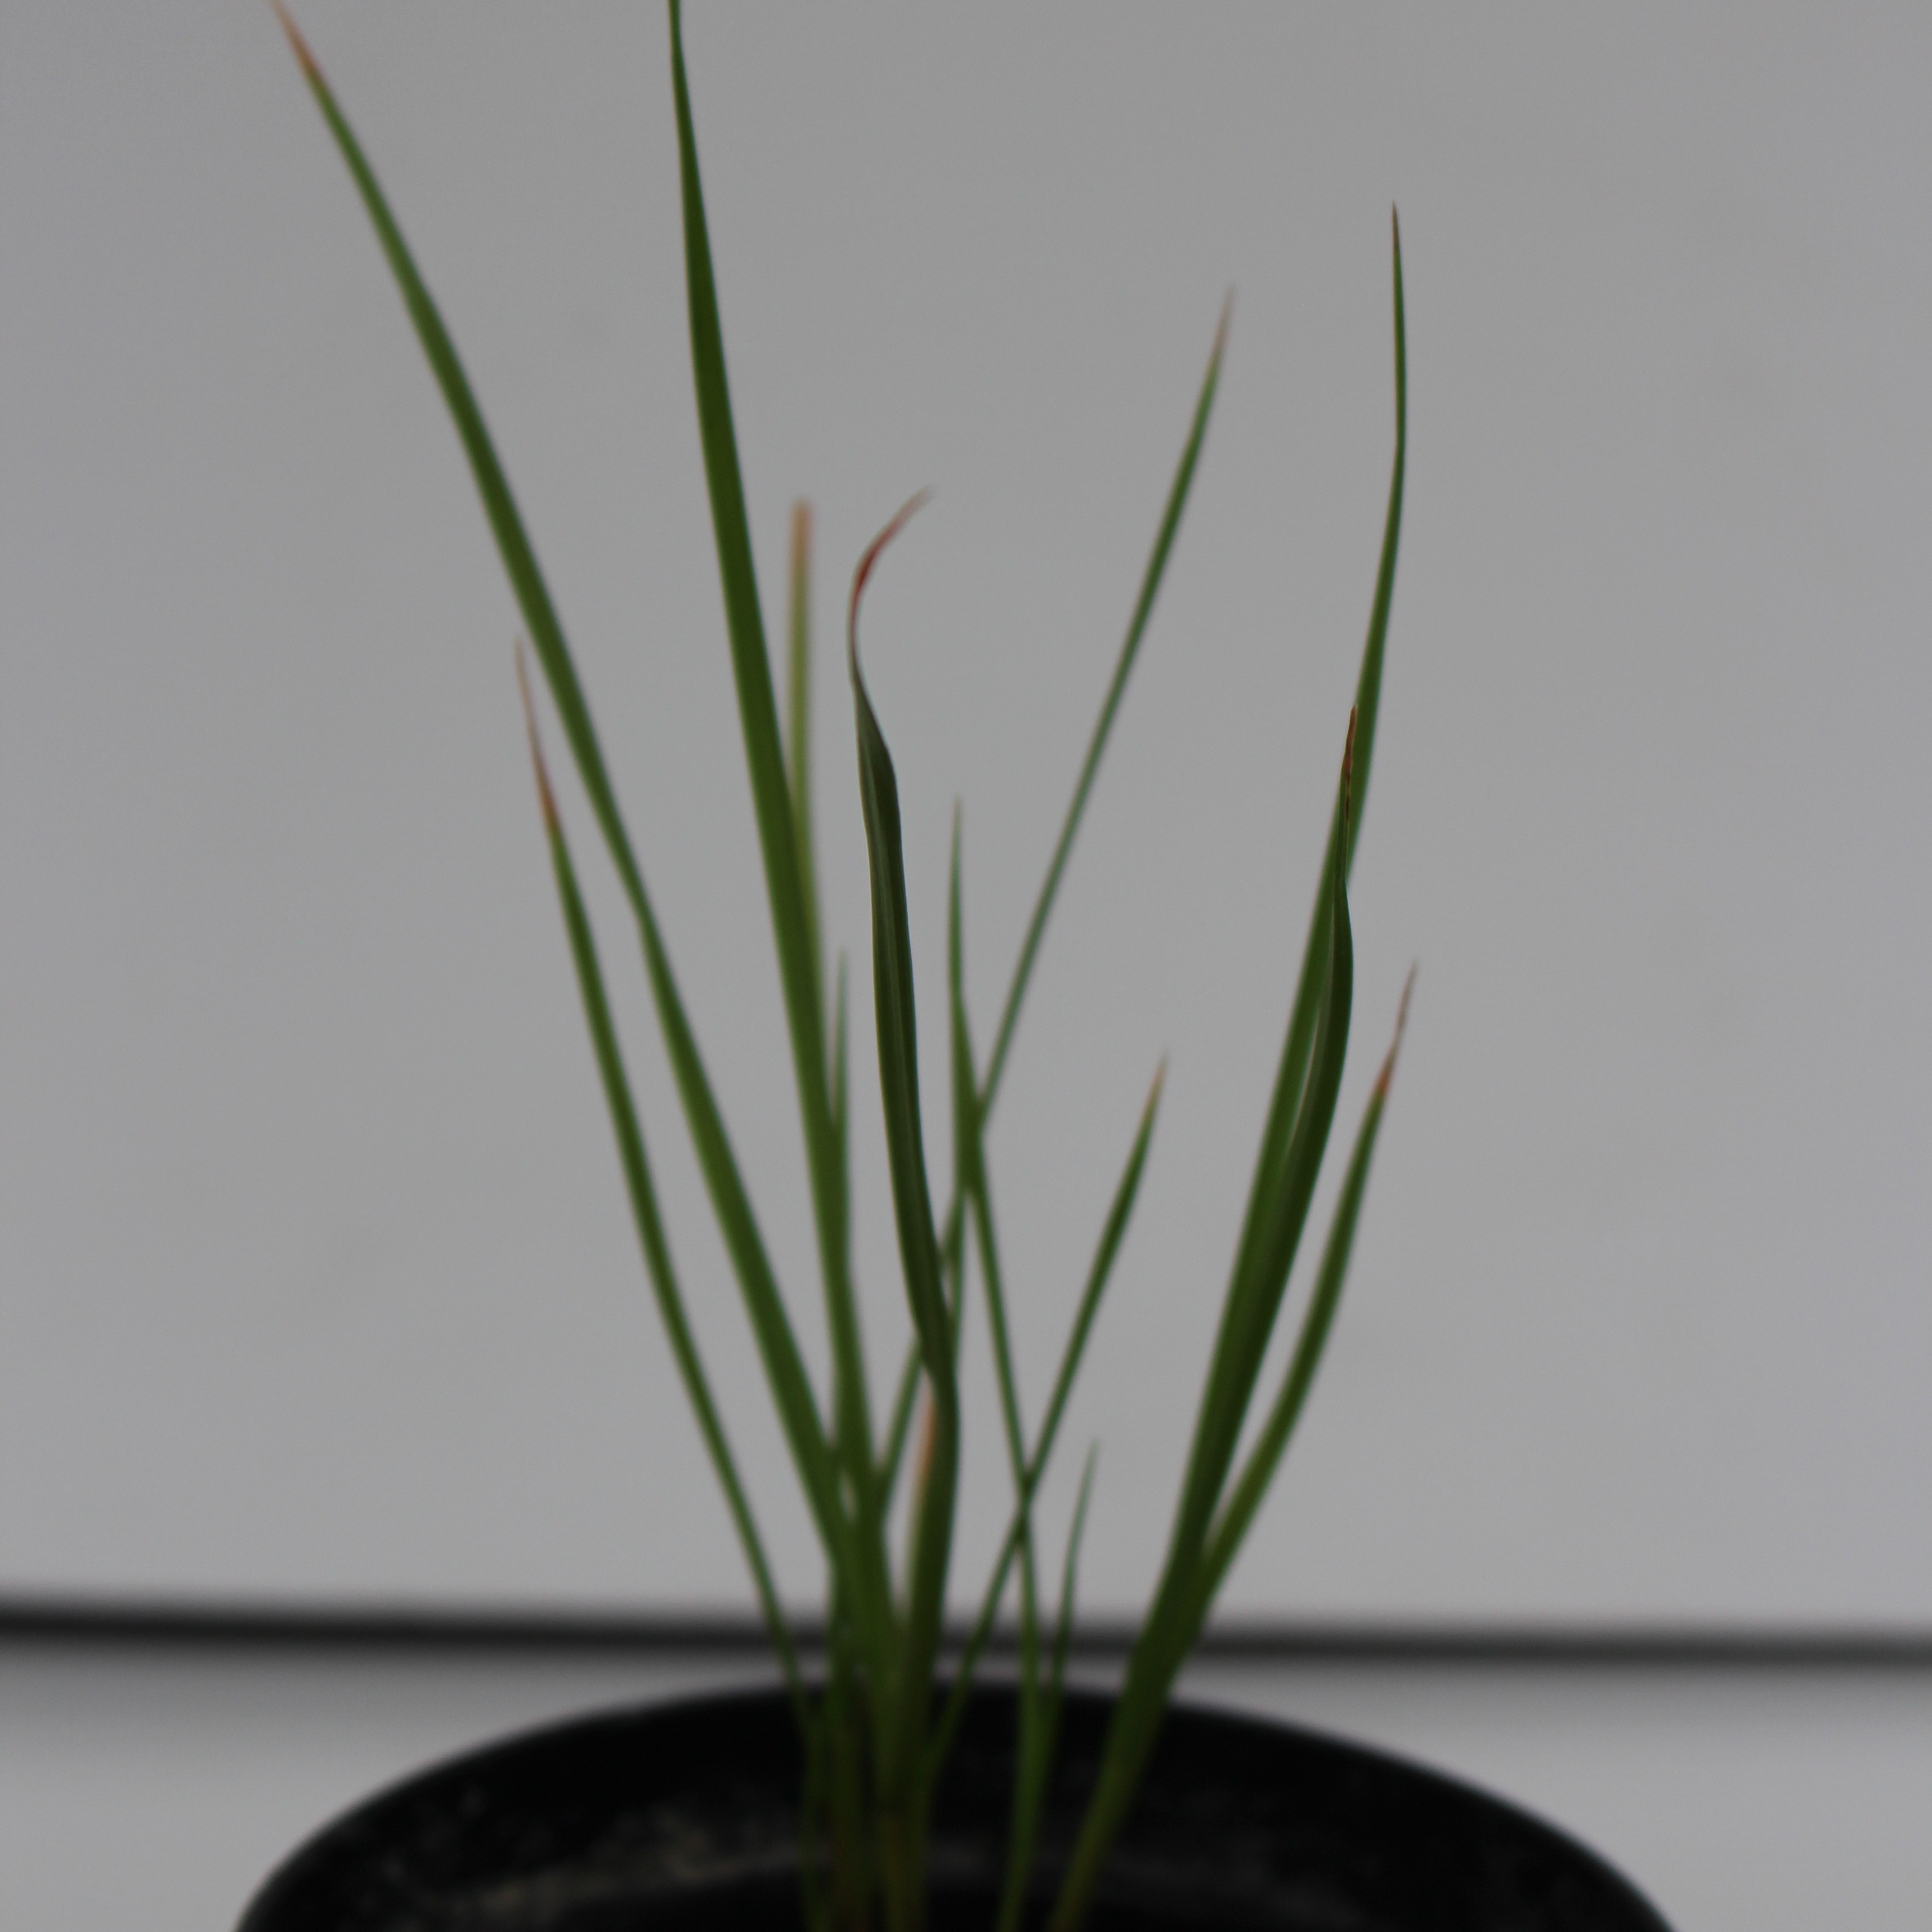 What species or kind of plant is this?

Lolium multiflorum
